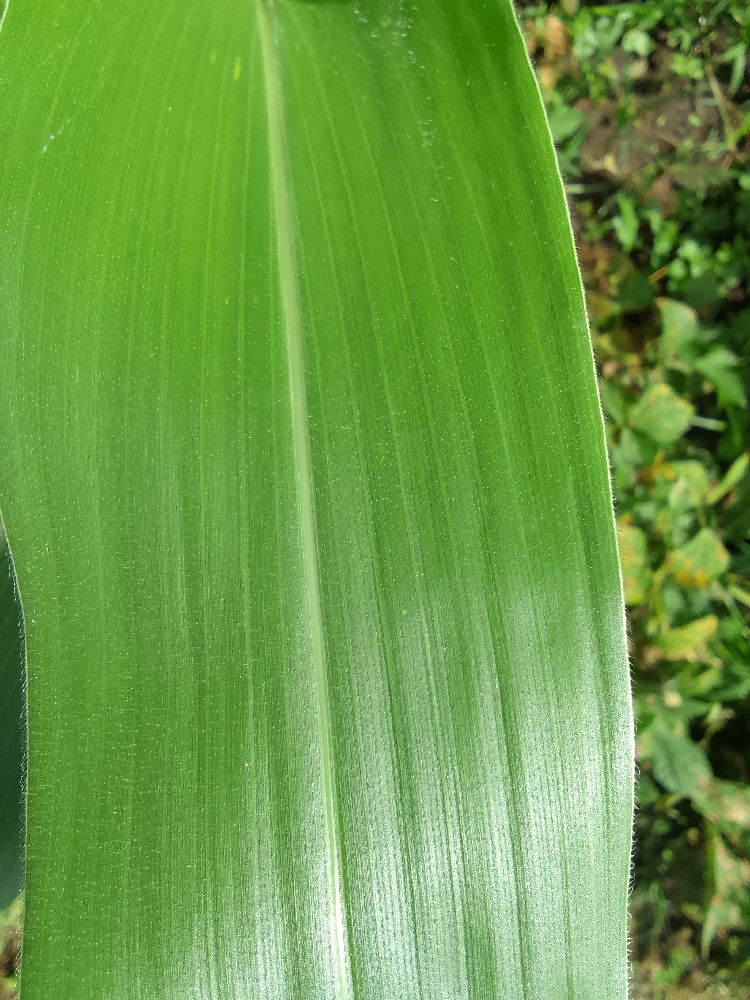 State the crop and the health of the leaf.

maize, healthy
